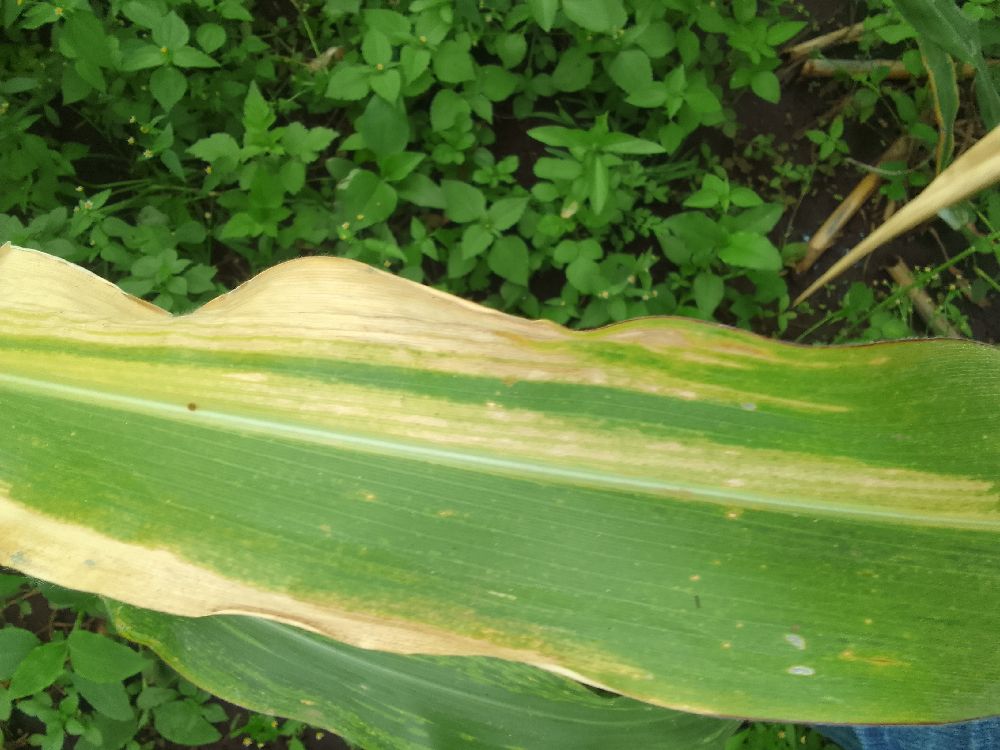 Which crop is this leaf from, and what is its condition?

maize, maize lethal necrosis
